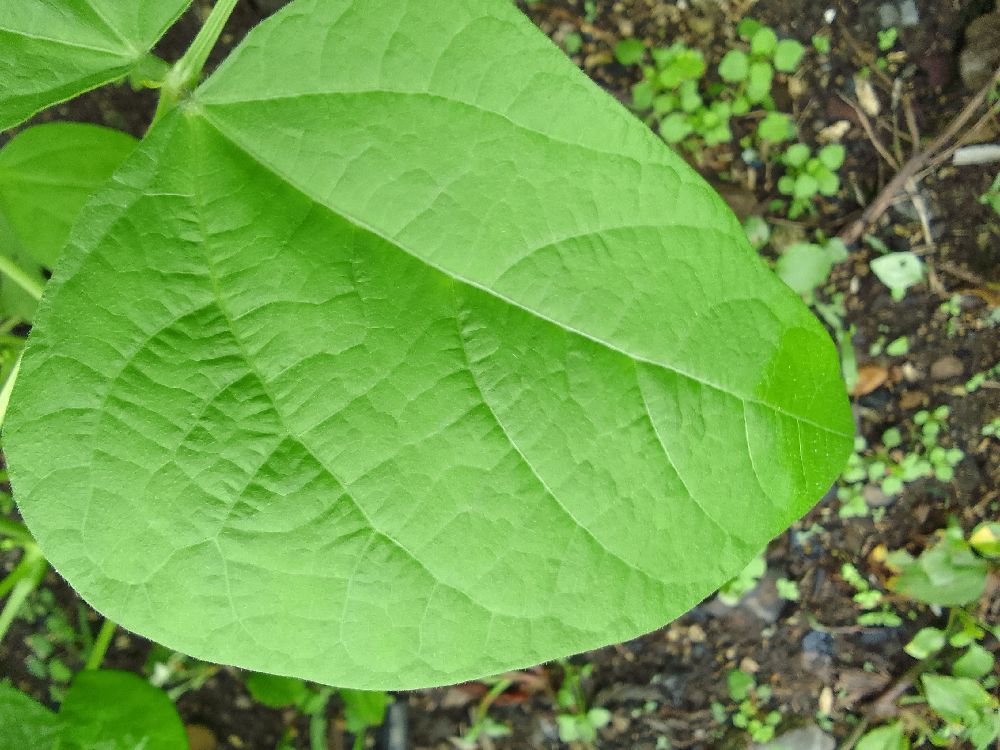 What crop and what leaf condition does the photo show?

common bean, healthy
